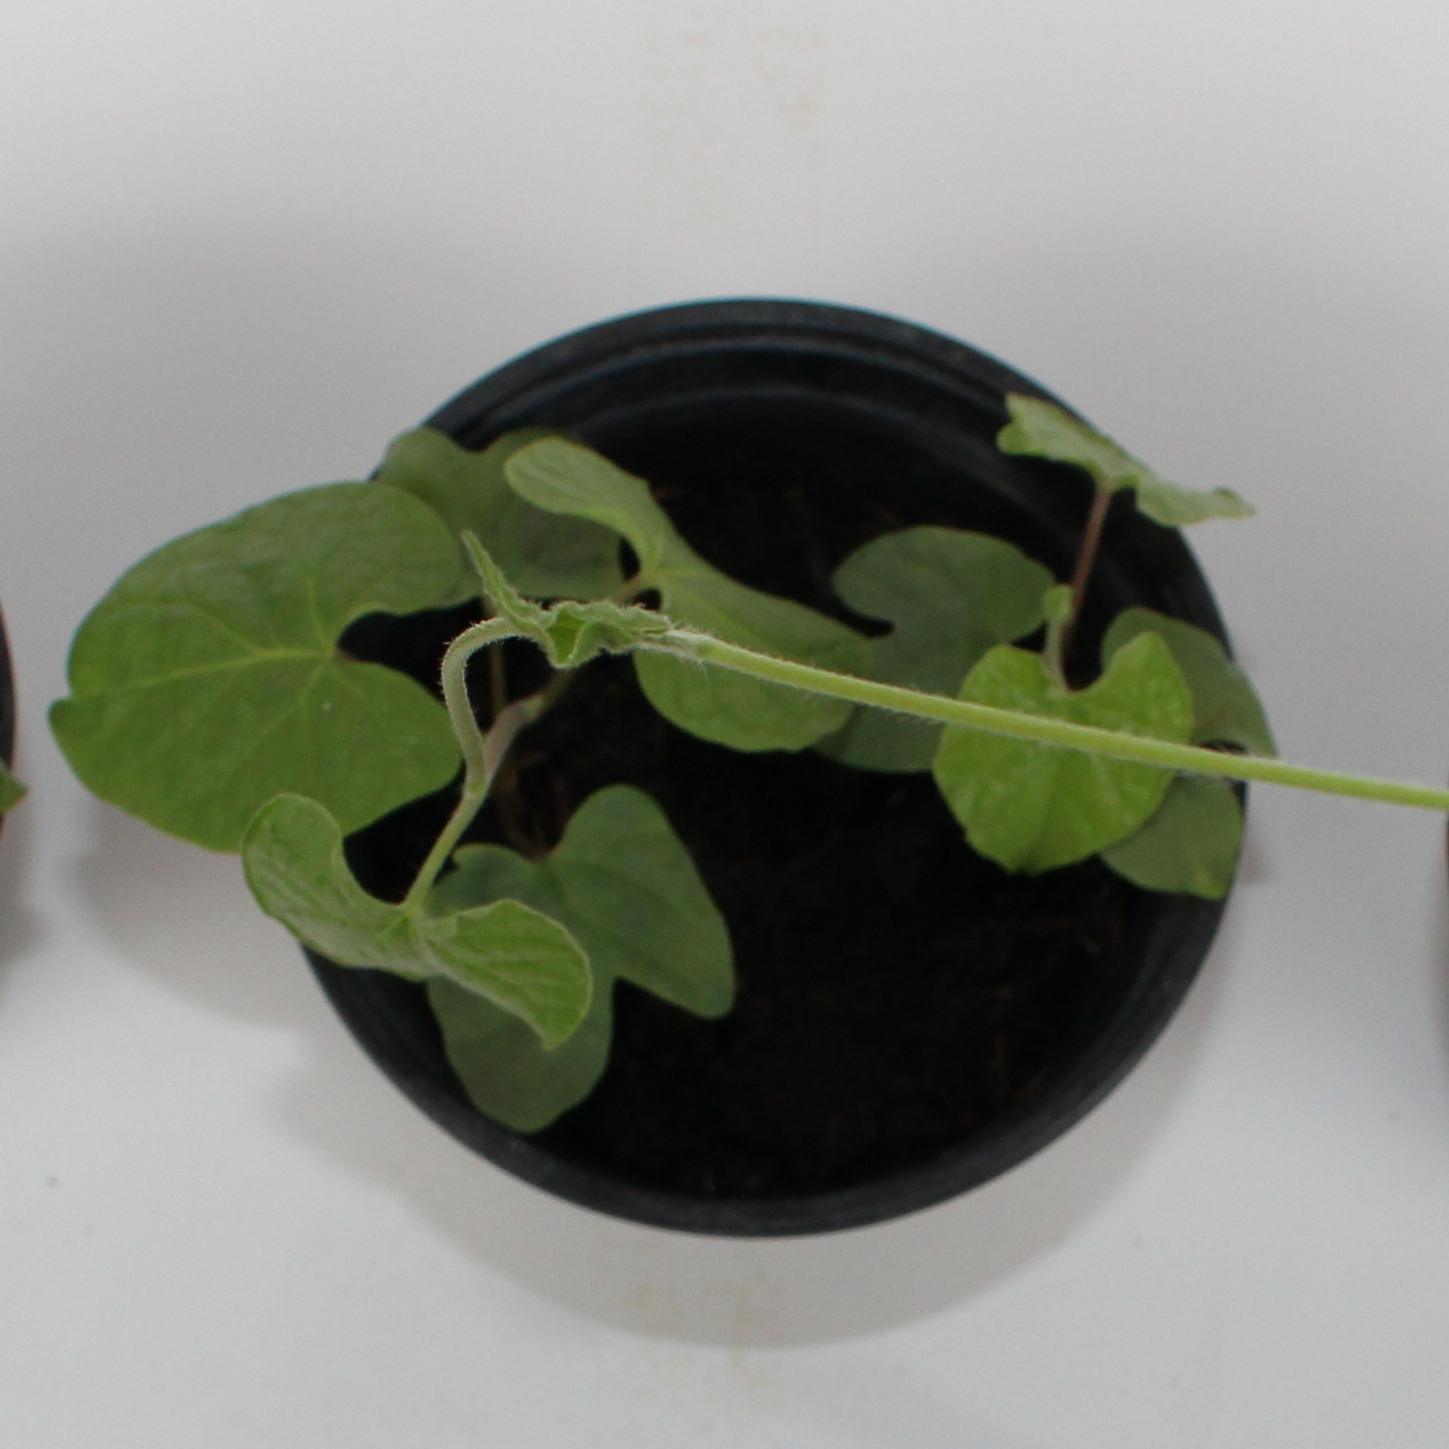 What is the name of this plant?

Convolvulus arvensis
